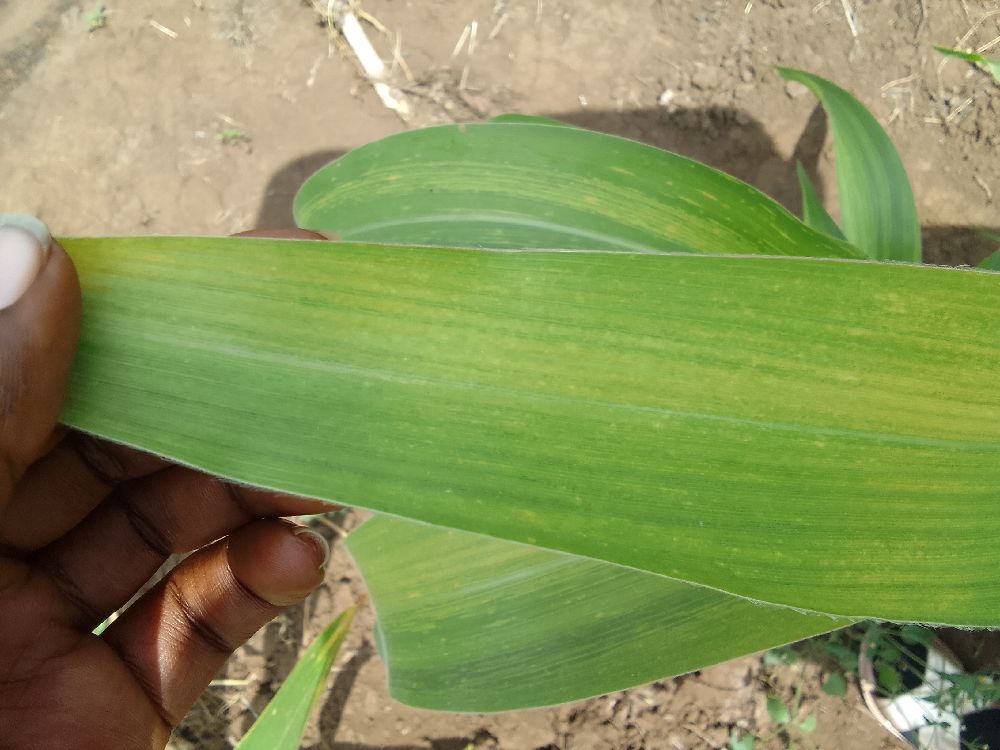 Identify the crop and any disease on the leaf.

maize, maize lethal necrosis
